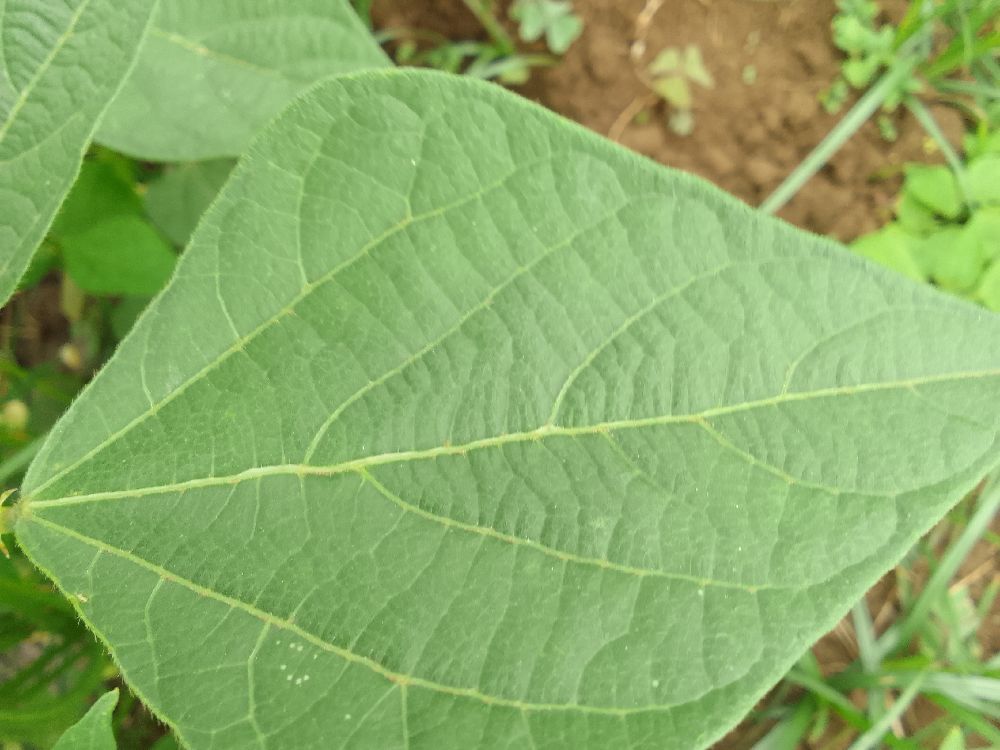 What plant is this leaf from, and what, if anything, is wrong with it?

common bean, healthy
